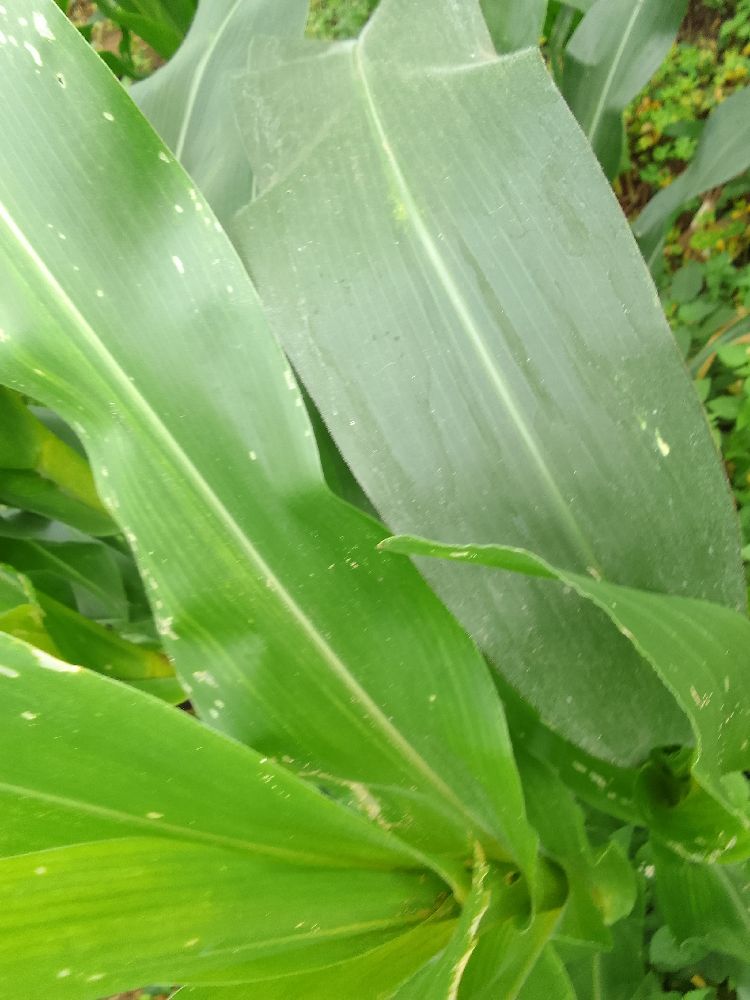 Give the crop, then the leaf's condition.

maize, healthy
